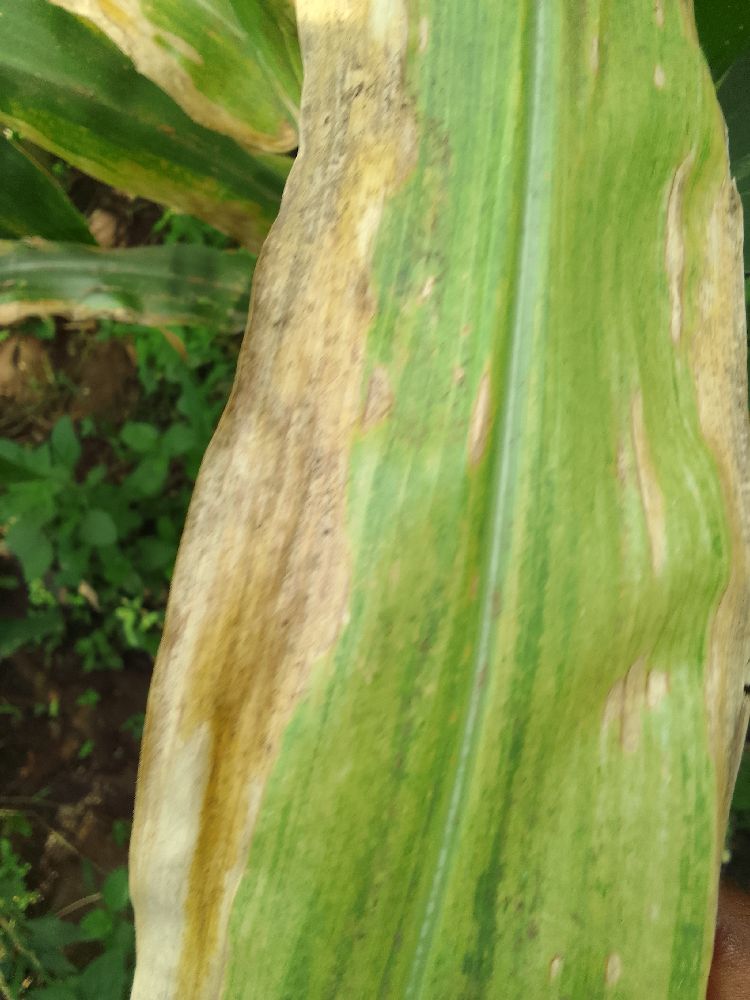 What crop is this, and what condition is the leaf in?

maize, maize lethal necrosis
